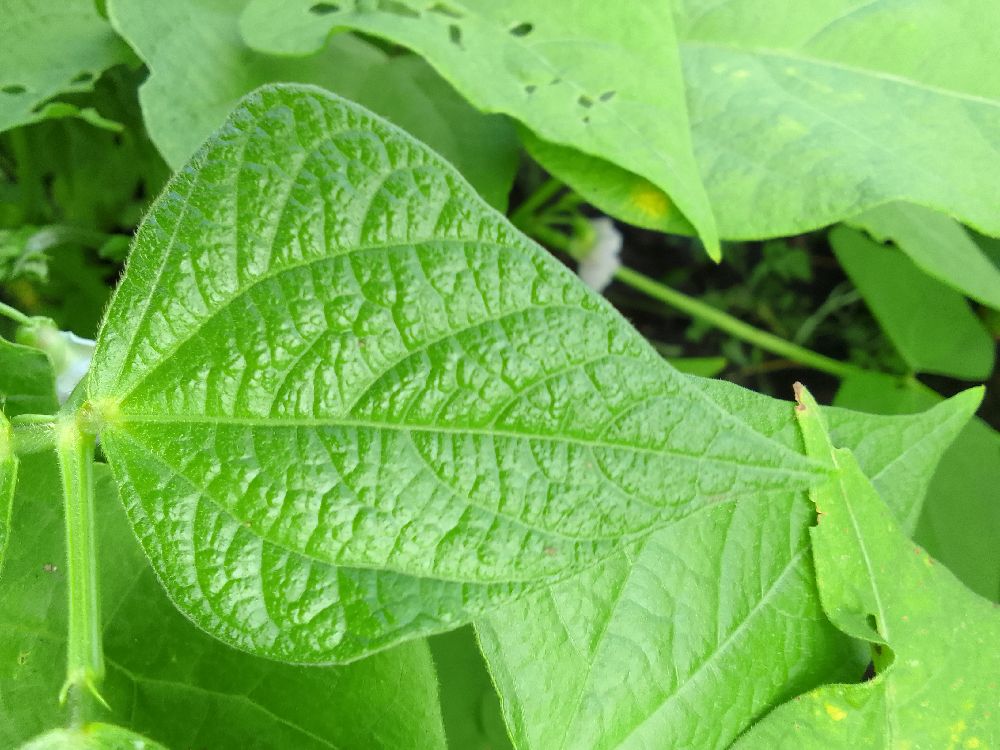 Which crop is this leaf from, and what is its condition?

common bean, healthy
